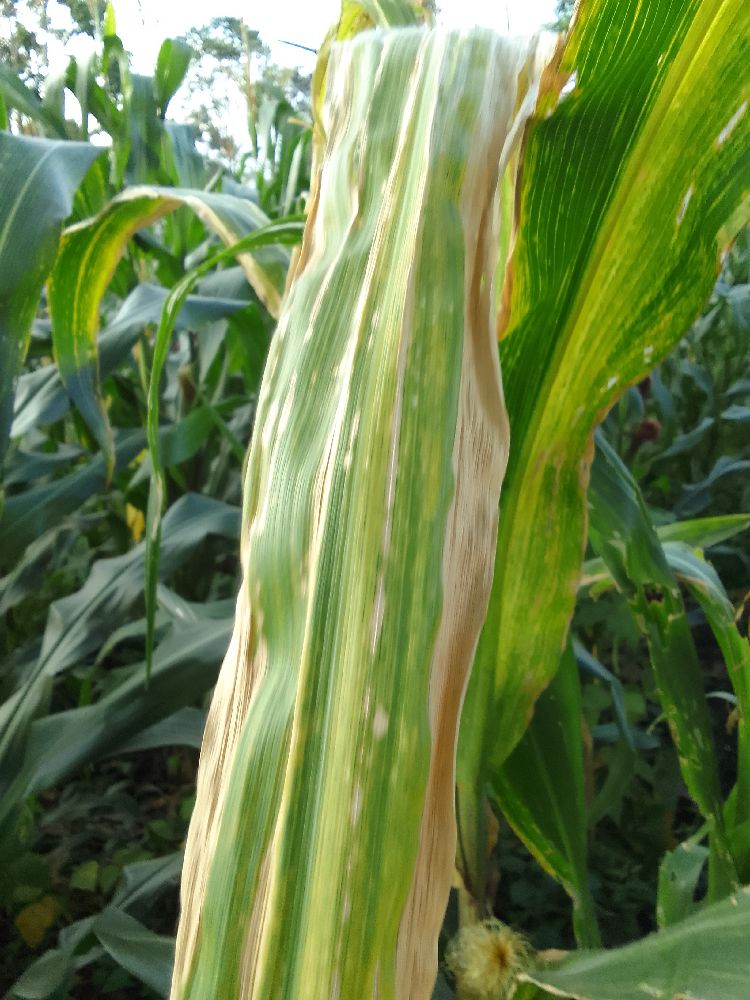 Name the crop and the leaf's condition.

maize, maize lethal necrosis
